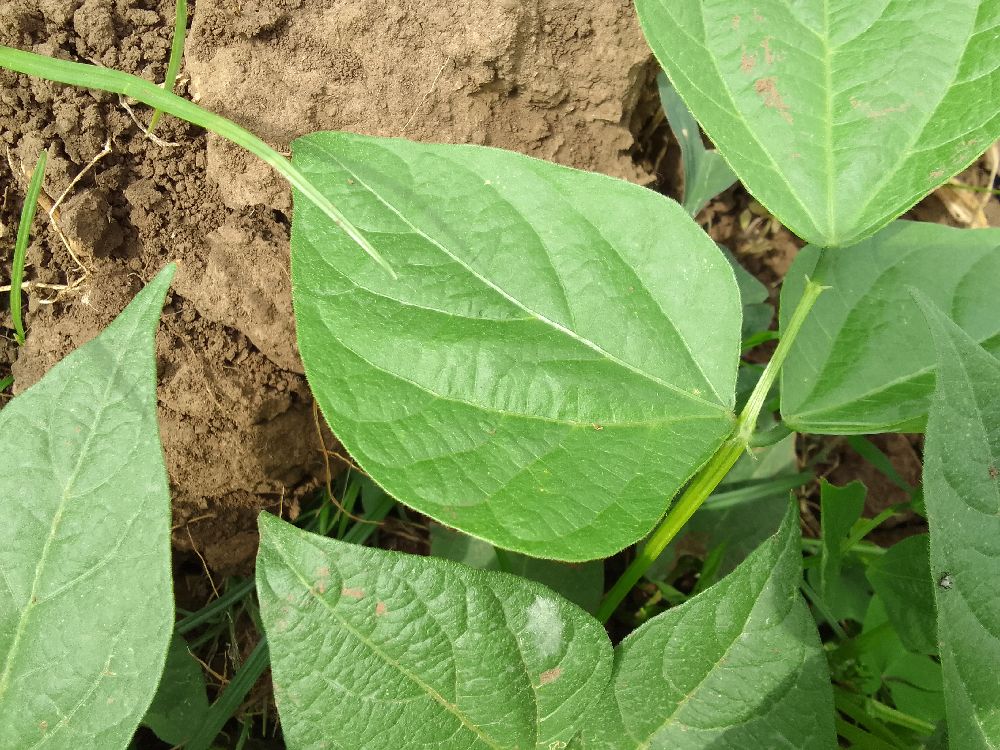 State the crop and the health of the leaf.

common bean, healthy
